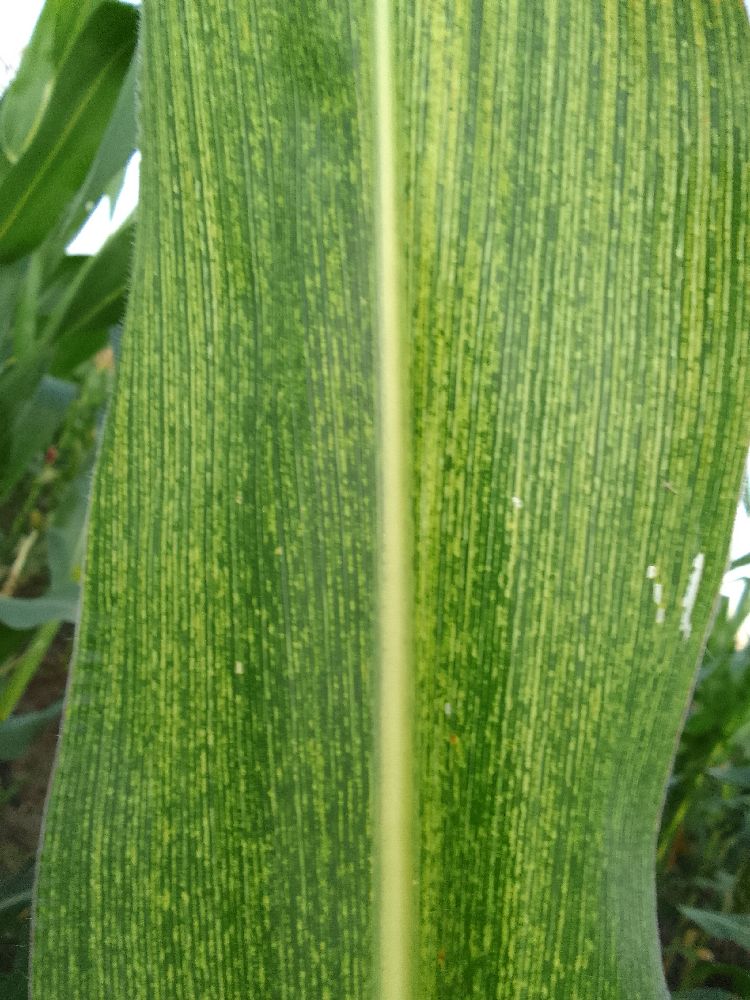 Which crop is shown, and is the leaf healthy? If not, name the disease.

maize, maize streak virus
